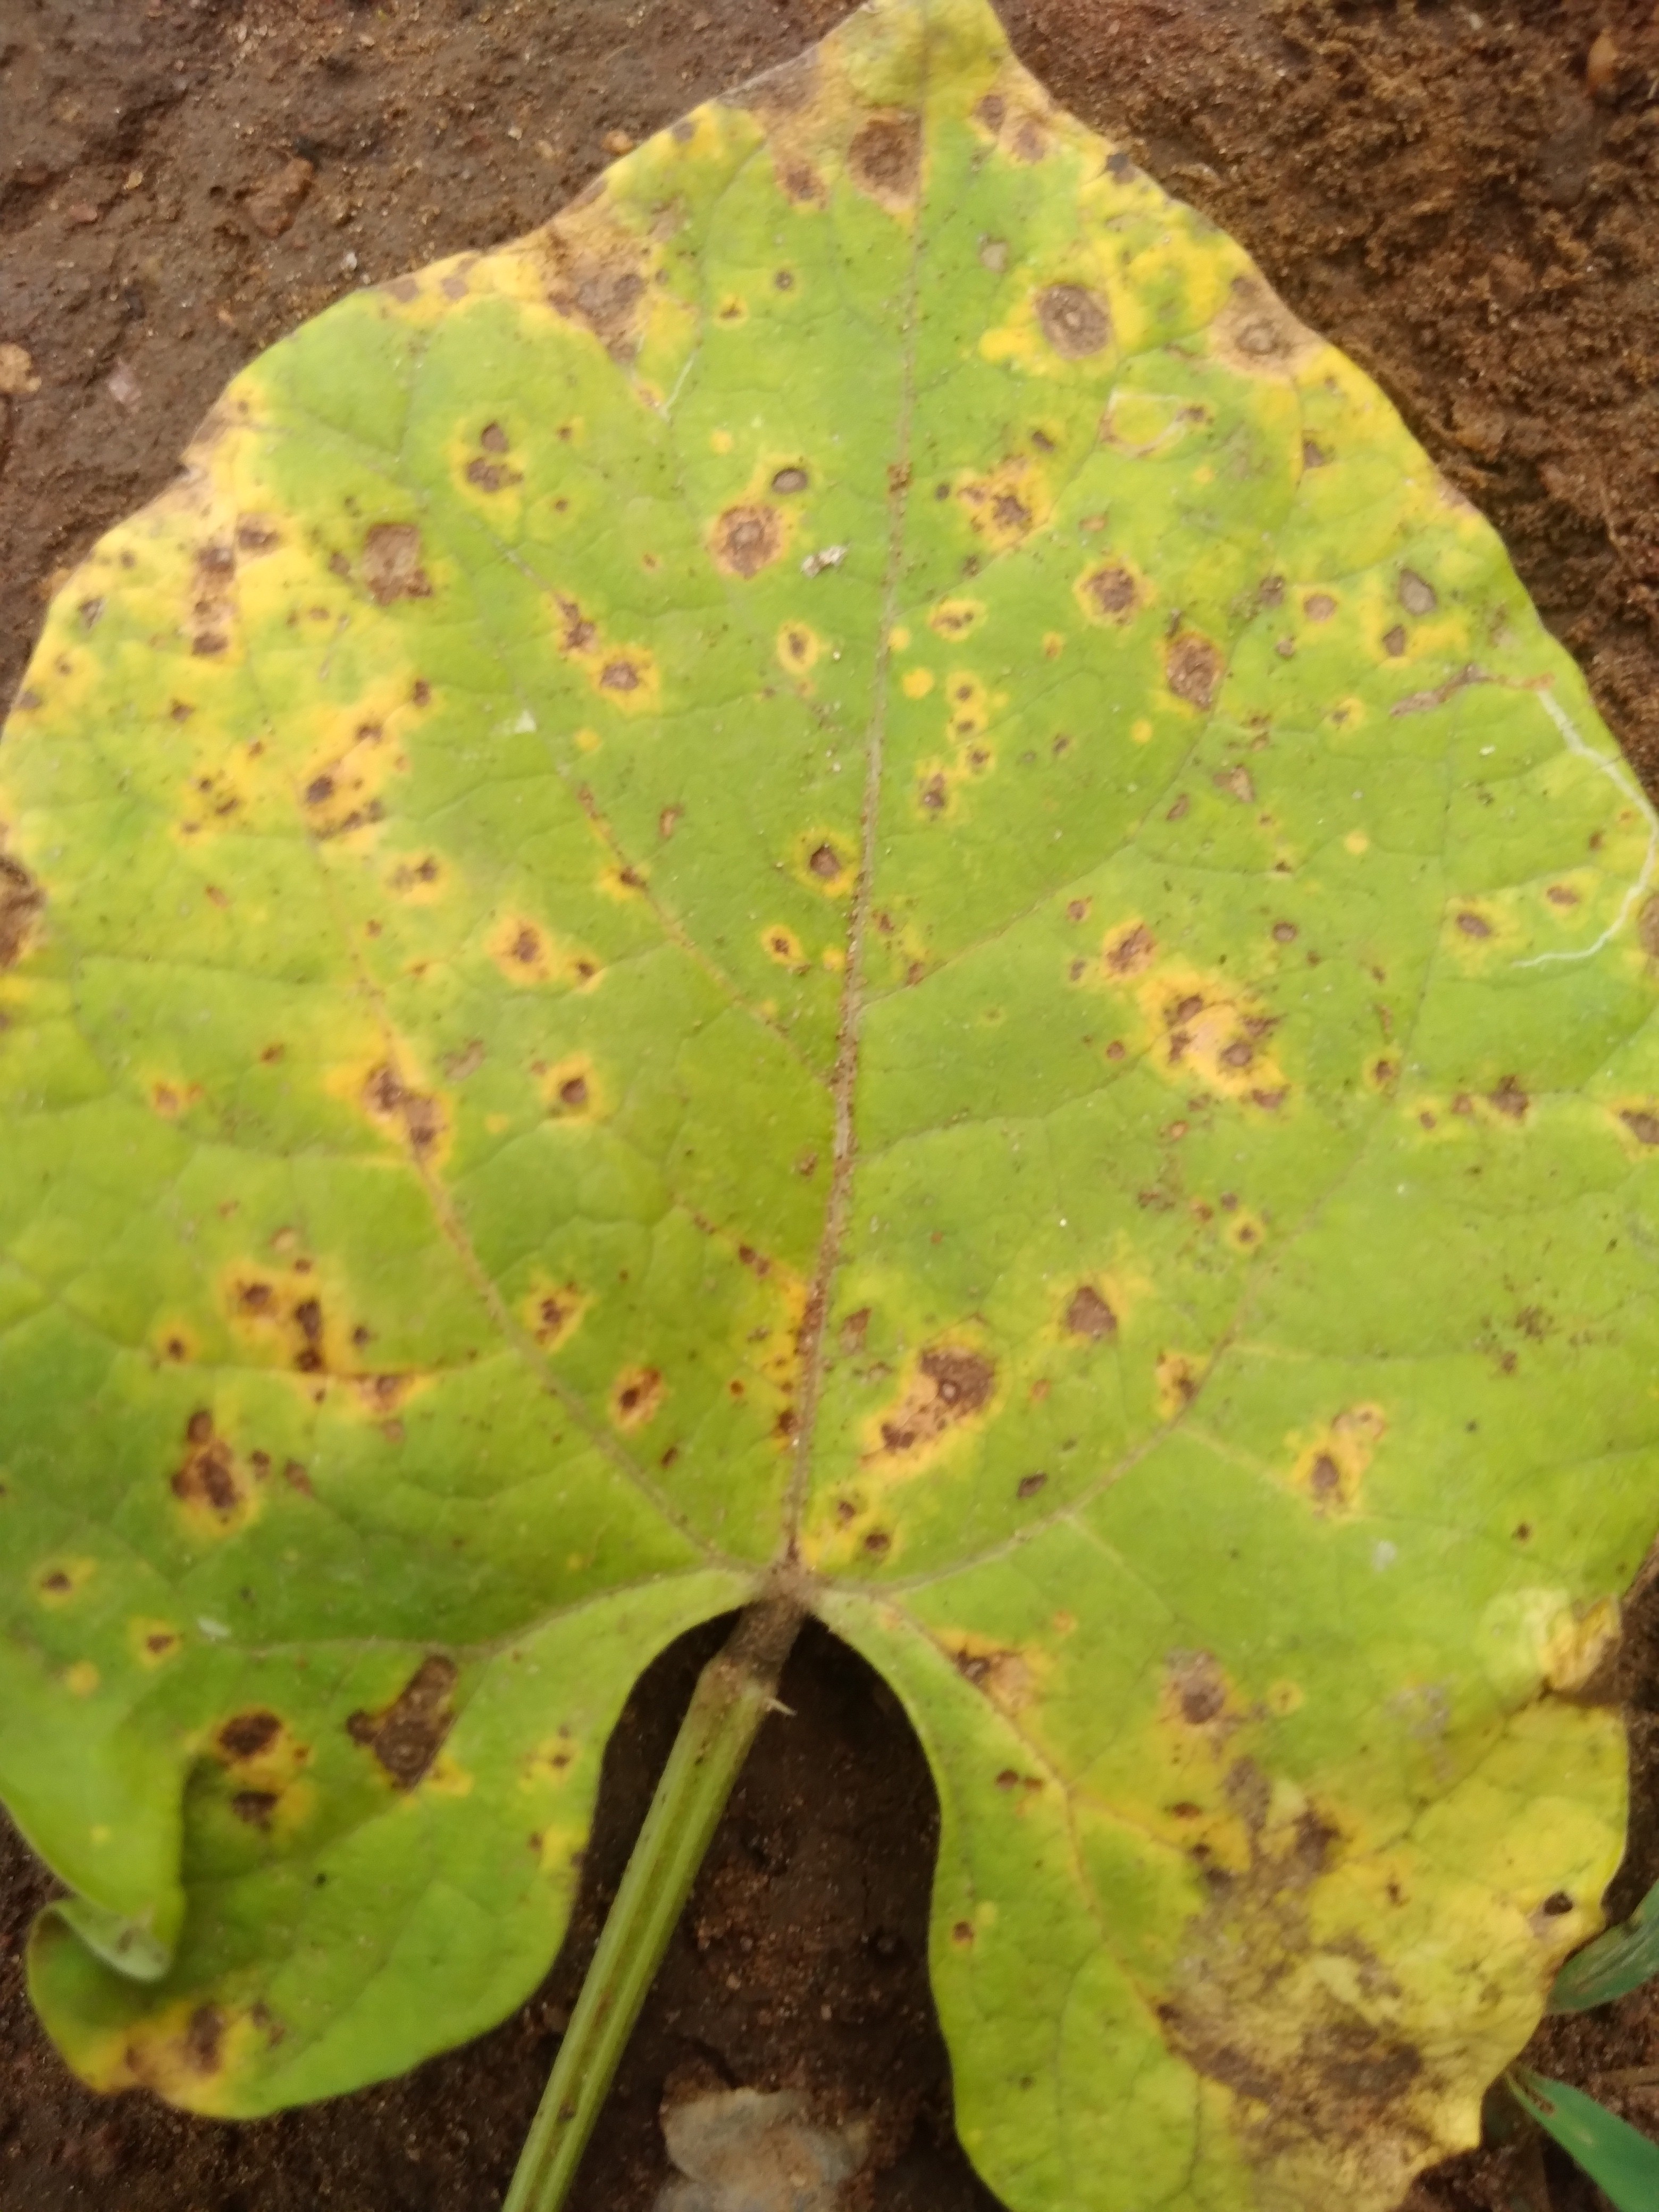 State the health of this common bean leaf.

rust
